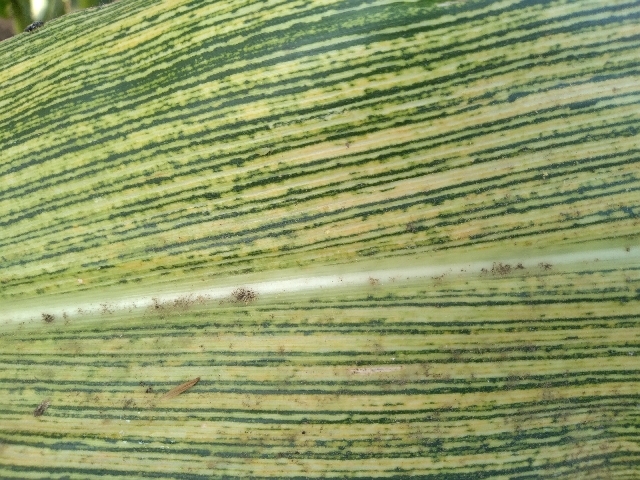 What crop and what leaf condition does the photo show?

maize, maize streak virus
